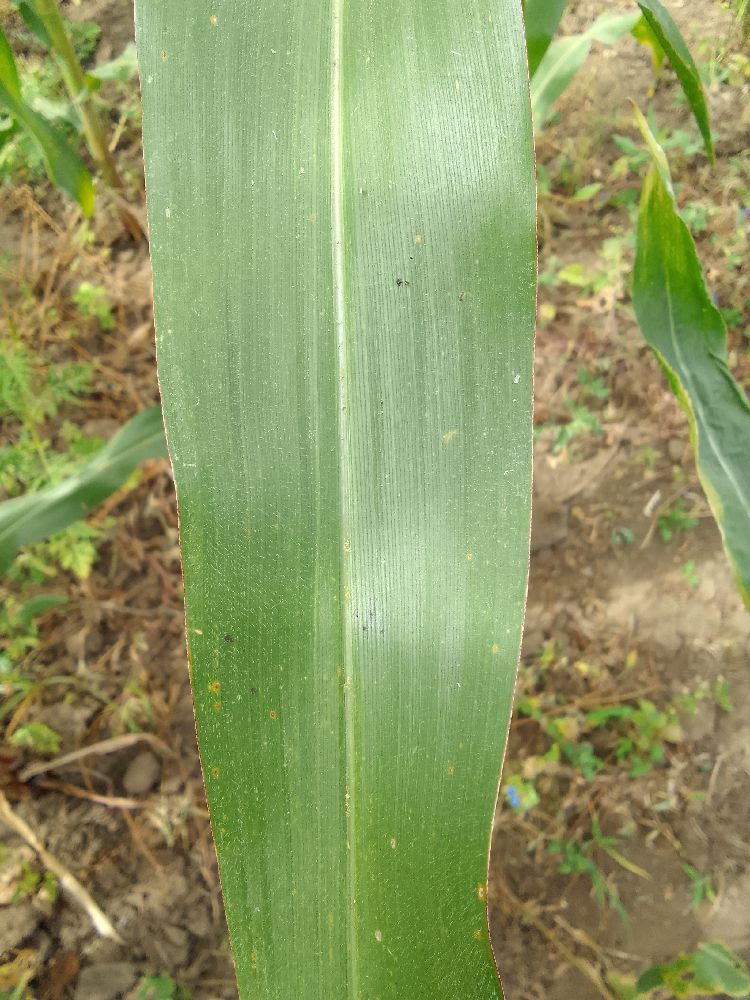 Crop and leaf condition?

maize, healthy
